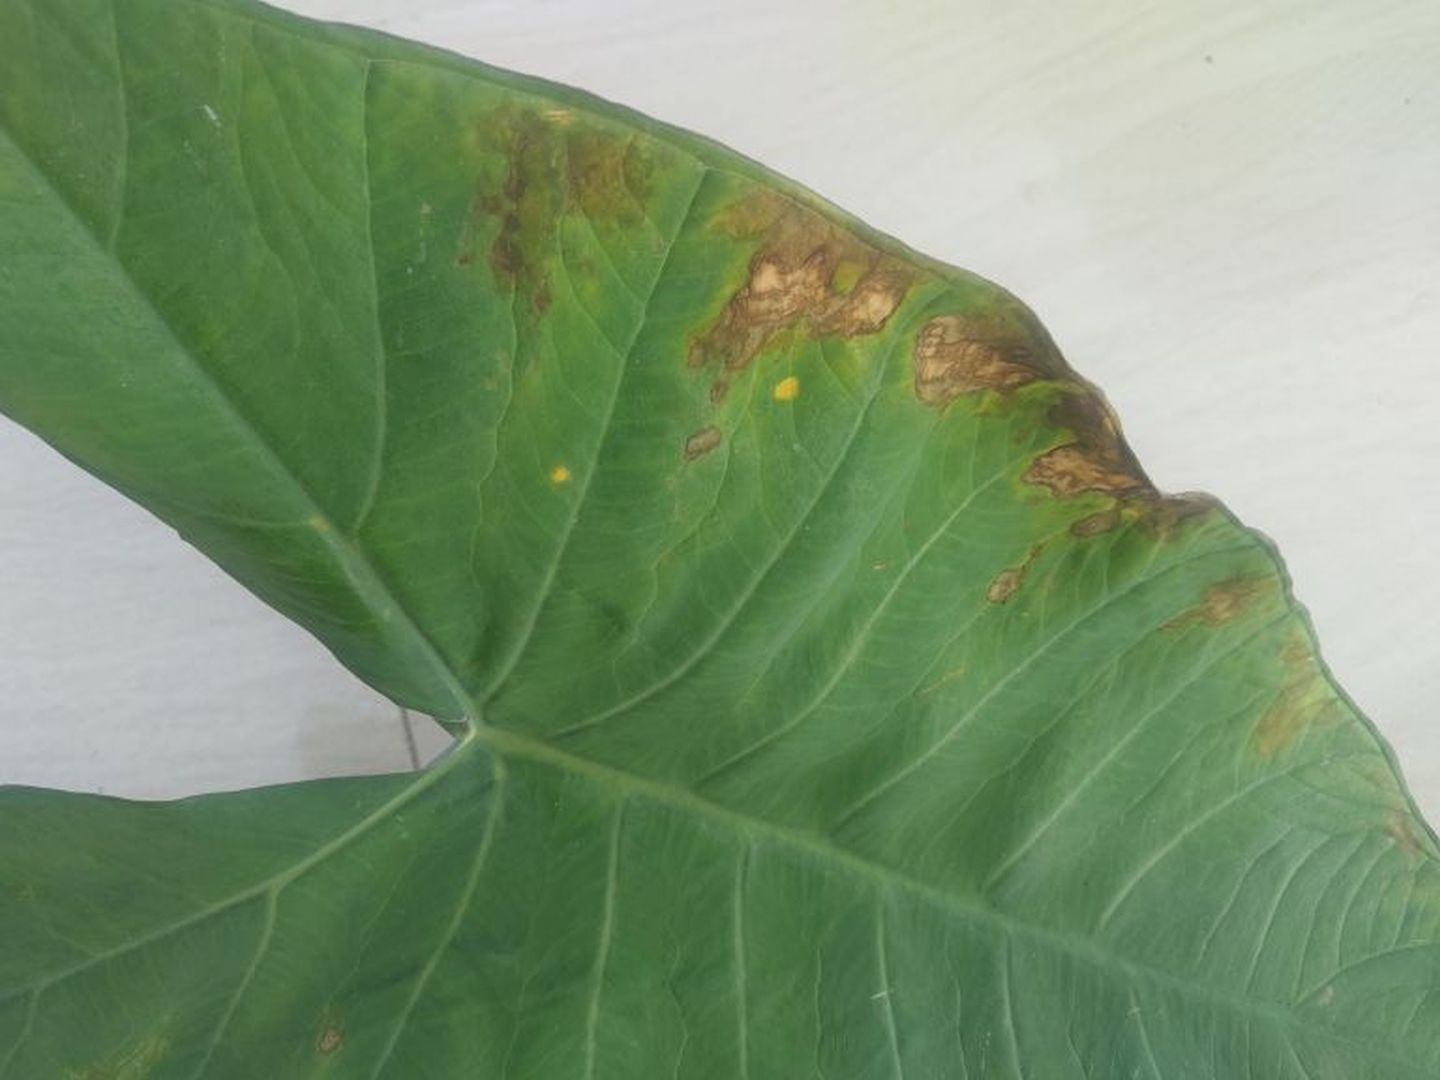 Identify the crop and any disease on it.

taro, leaf blight
